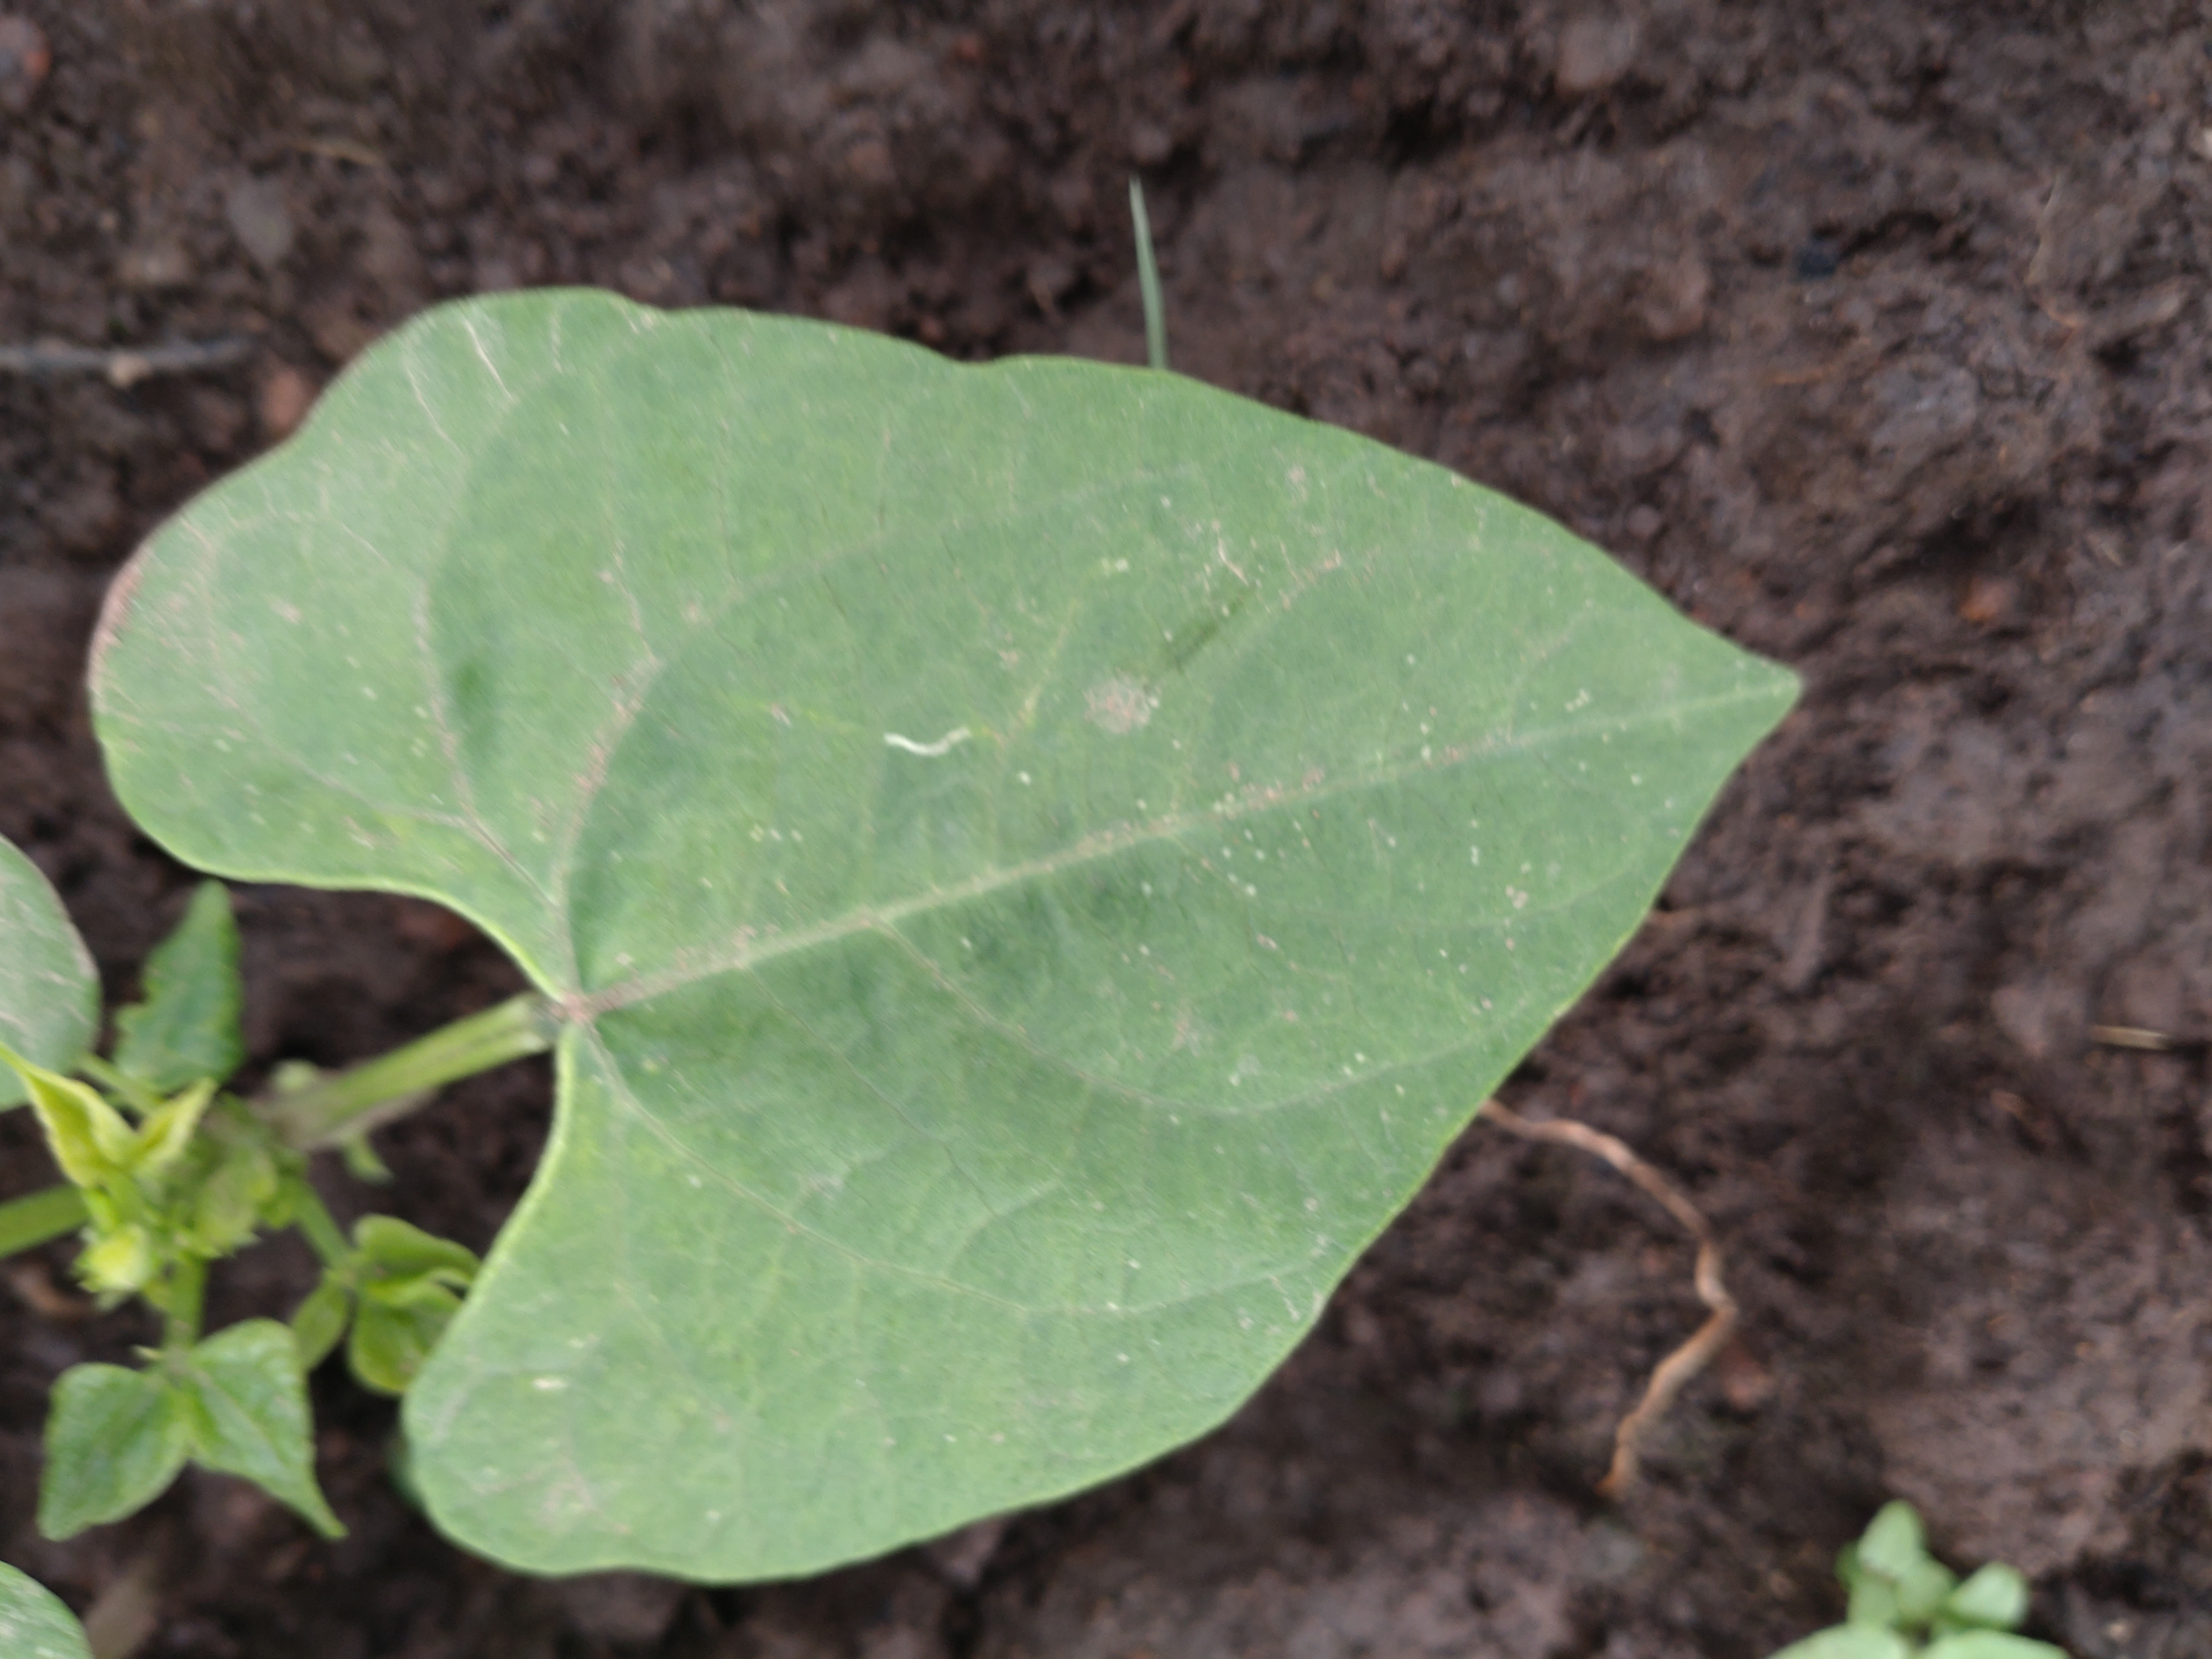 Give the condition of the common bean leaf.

healthy
